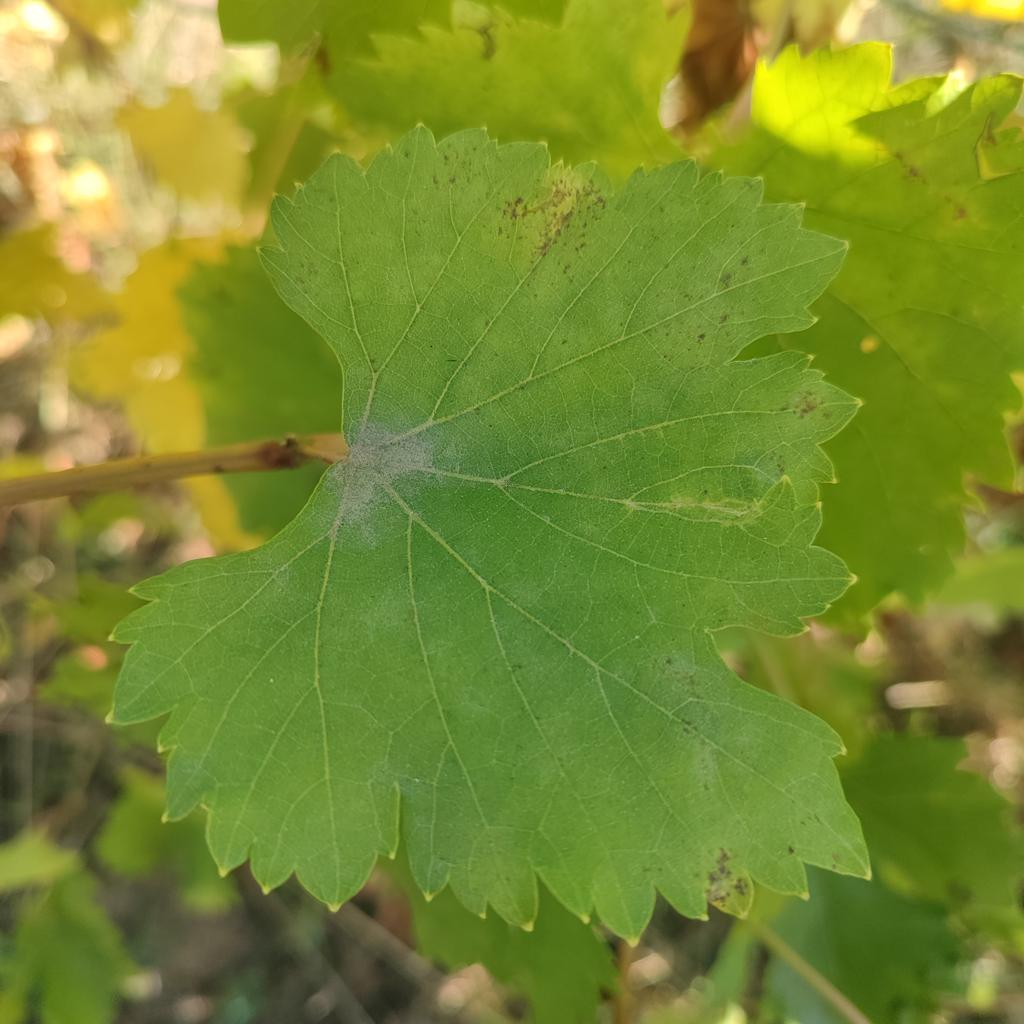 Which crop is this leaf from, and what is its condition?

grapevine, powdery mildew
